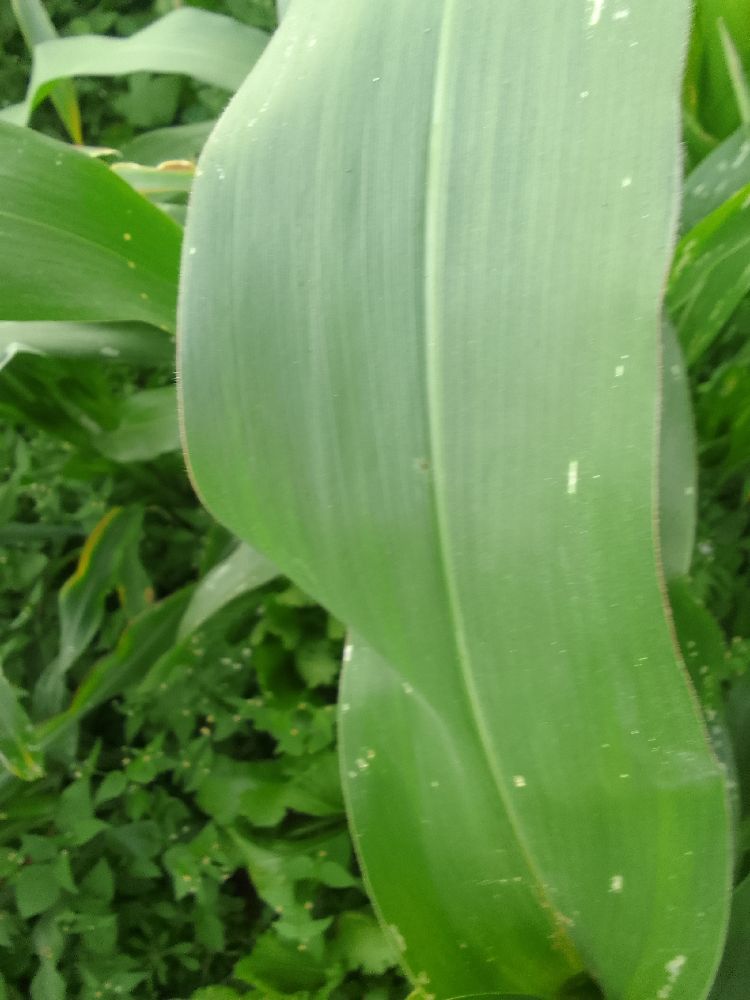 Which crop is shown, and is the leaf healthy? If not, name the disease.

maize, healthy
